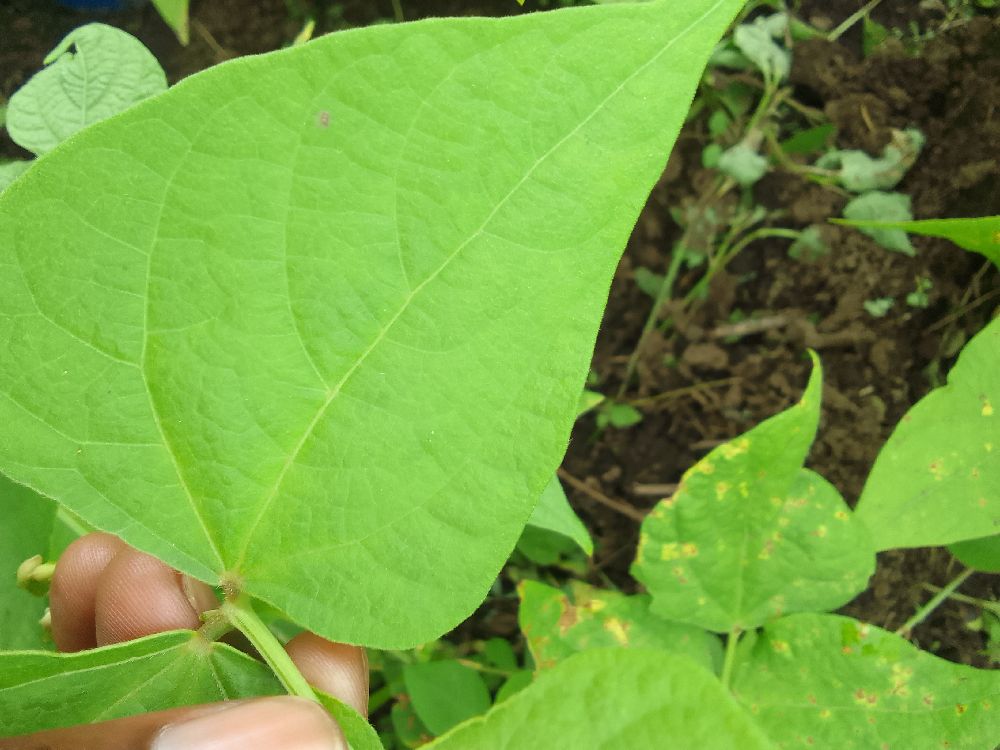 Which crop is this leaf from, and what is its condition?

common bean, healthy
